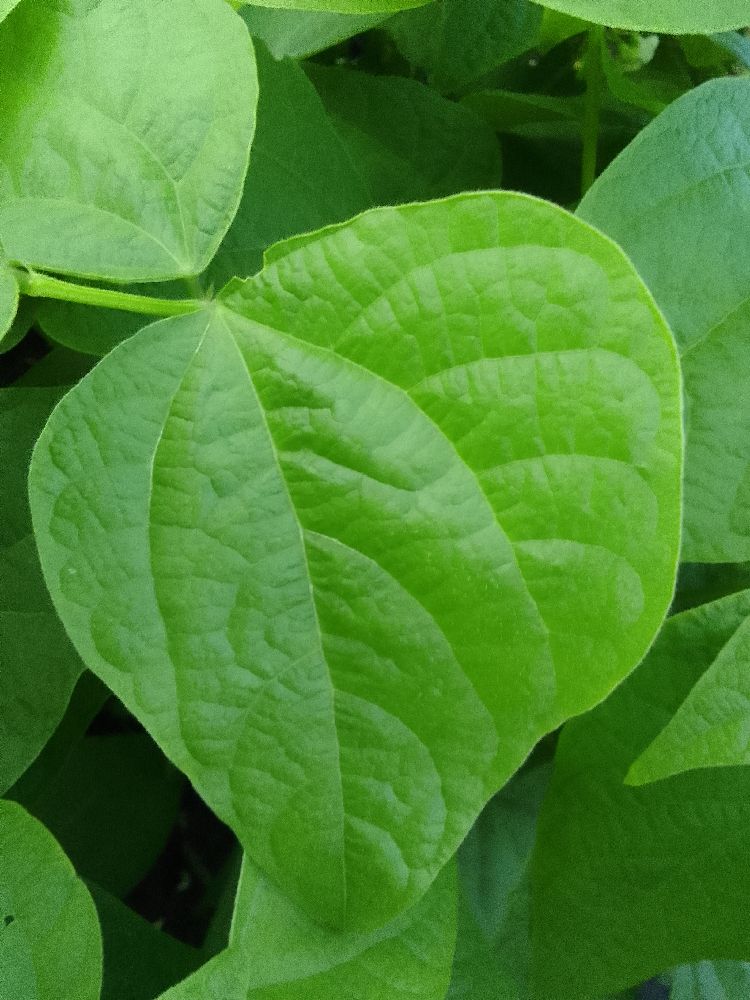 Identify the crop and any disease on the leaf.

common bean, healthy
